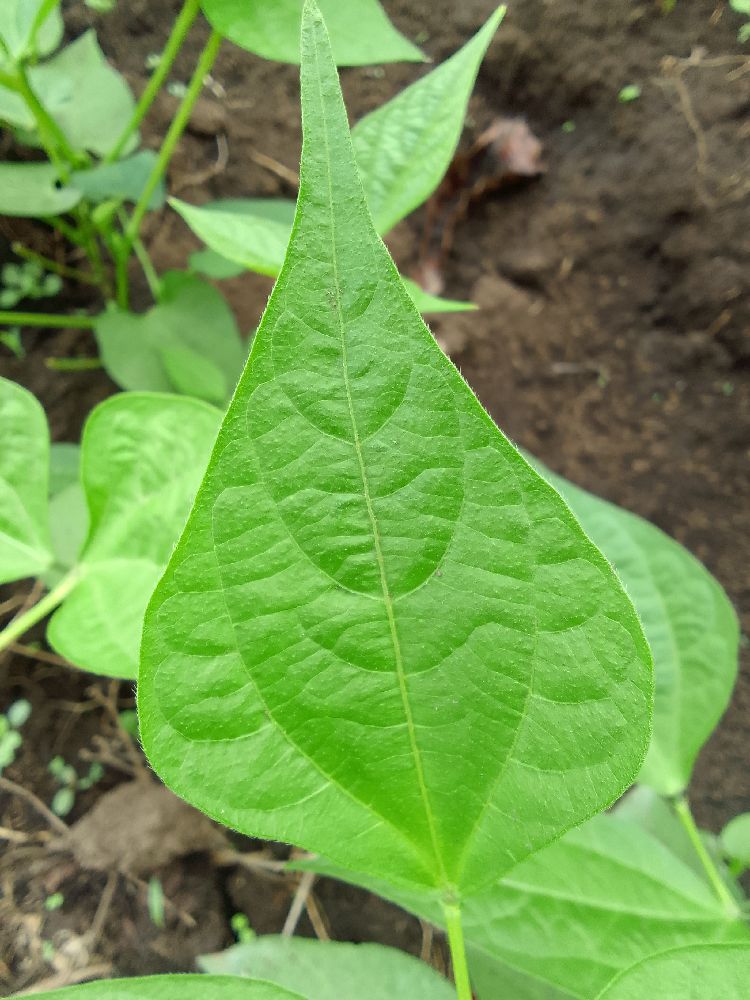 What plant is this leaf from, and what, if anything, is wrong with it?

common bean, healthy
